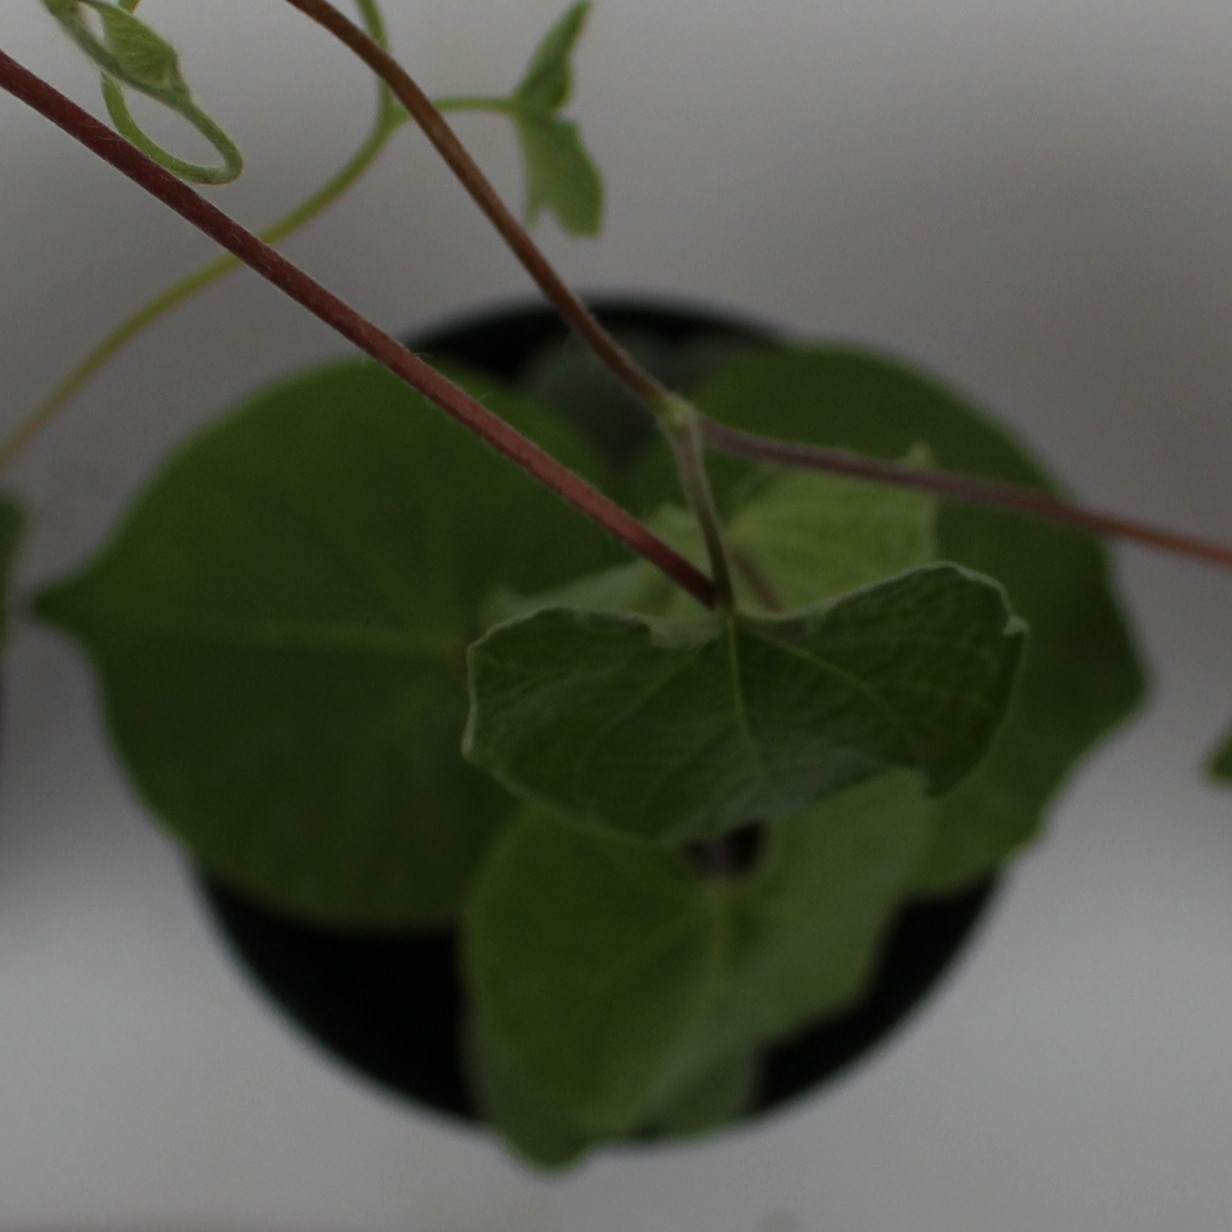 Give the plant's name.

Convolvulus arvensis
